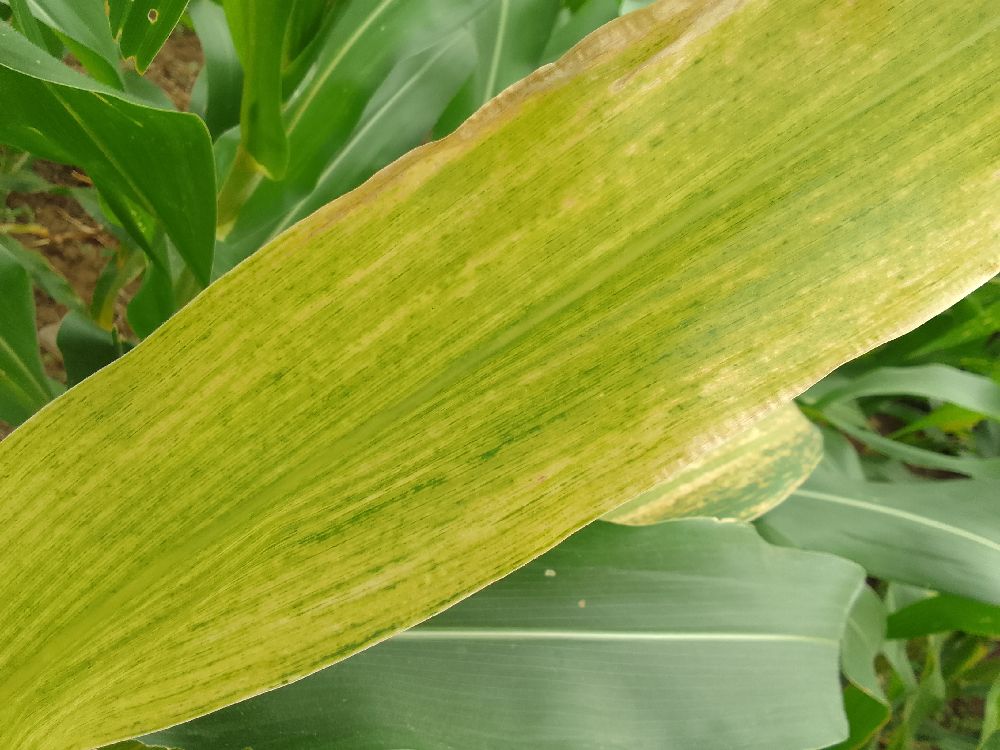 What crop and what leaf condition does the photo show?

maize, maize lethal necrosis
